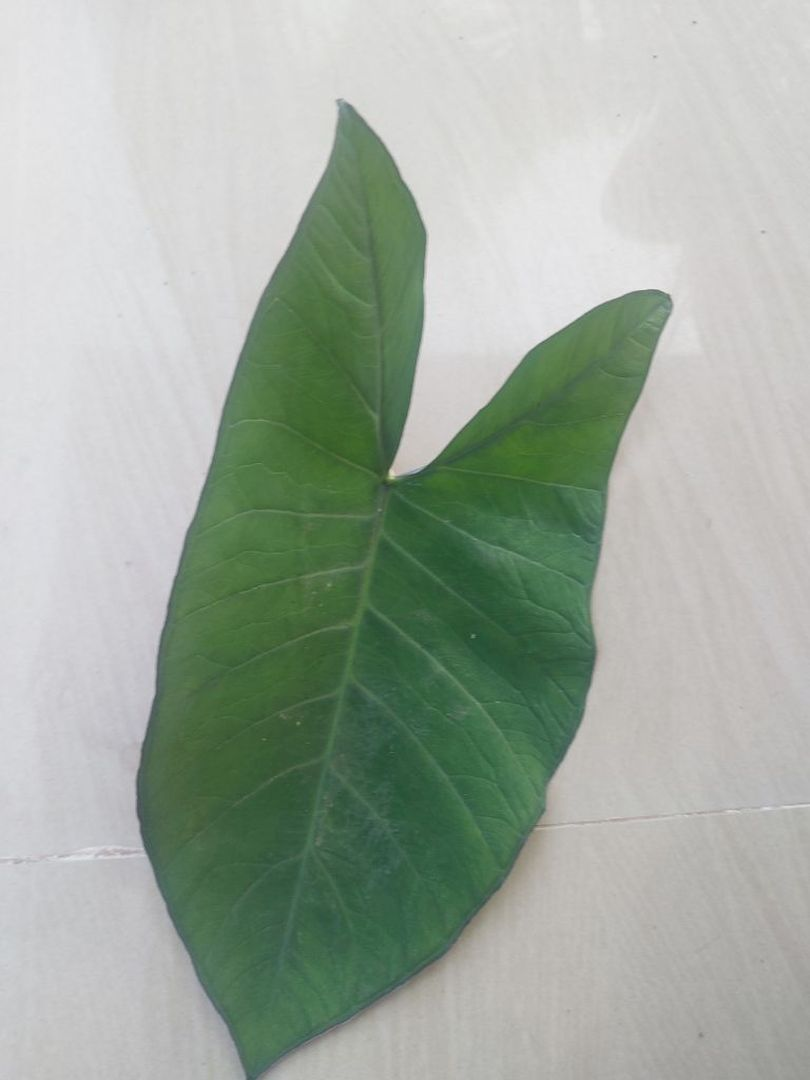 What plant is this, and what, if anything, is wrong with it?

taro, healthy
